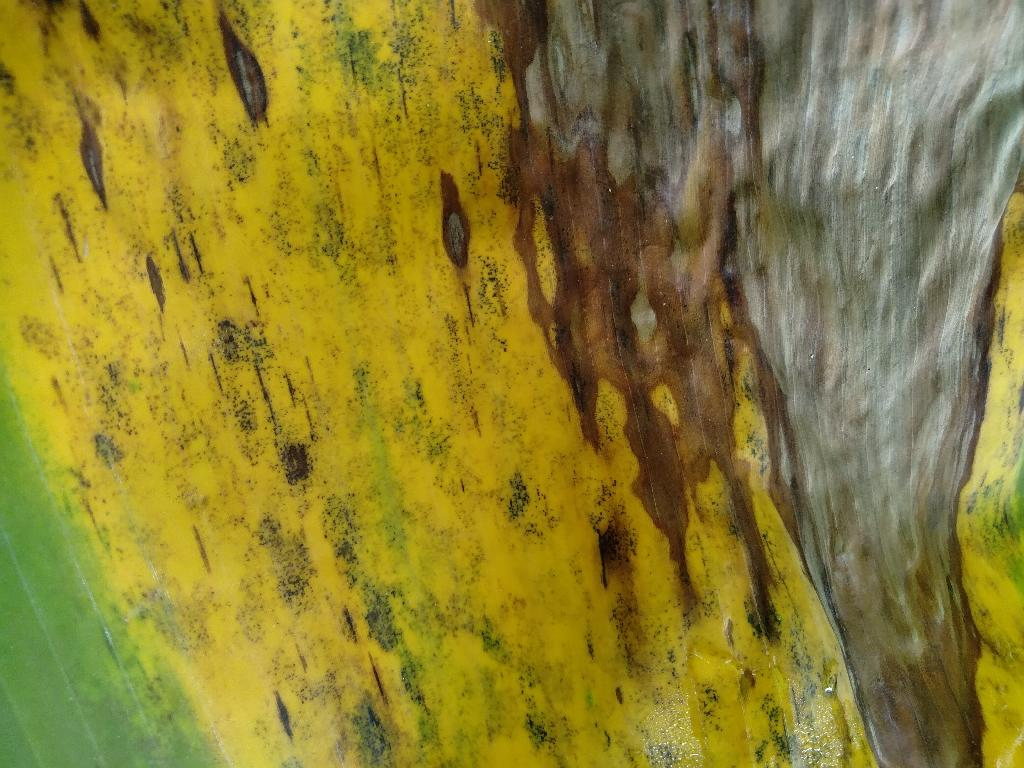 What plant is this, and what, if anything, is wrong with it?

banana, black sigatoka
